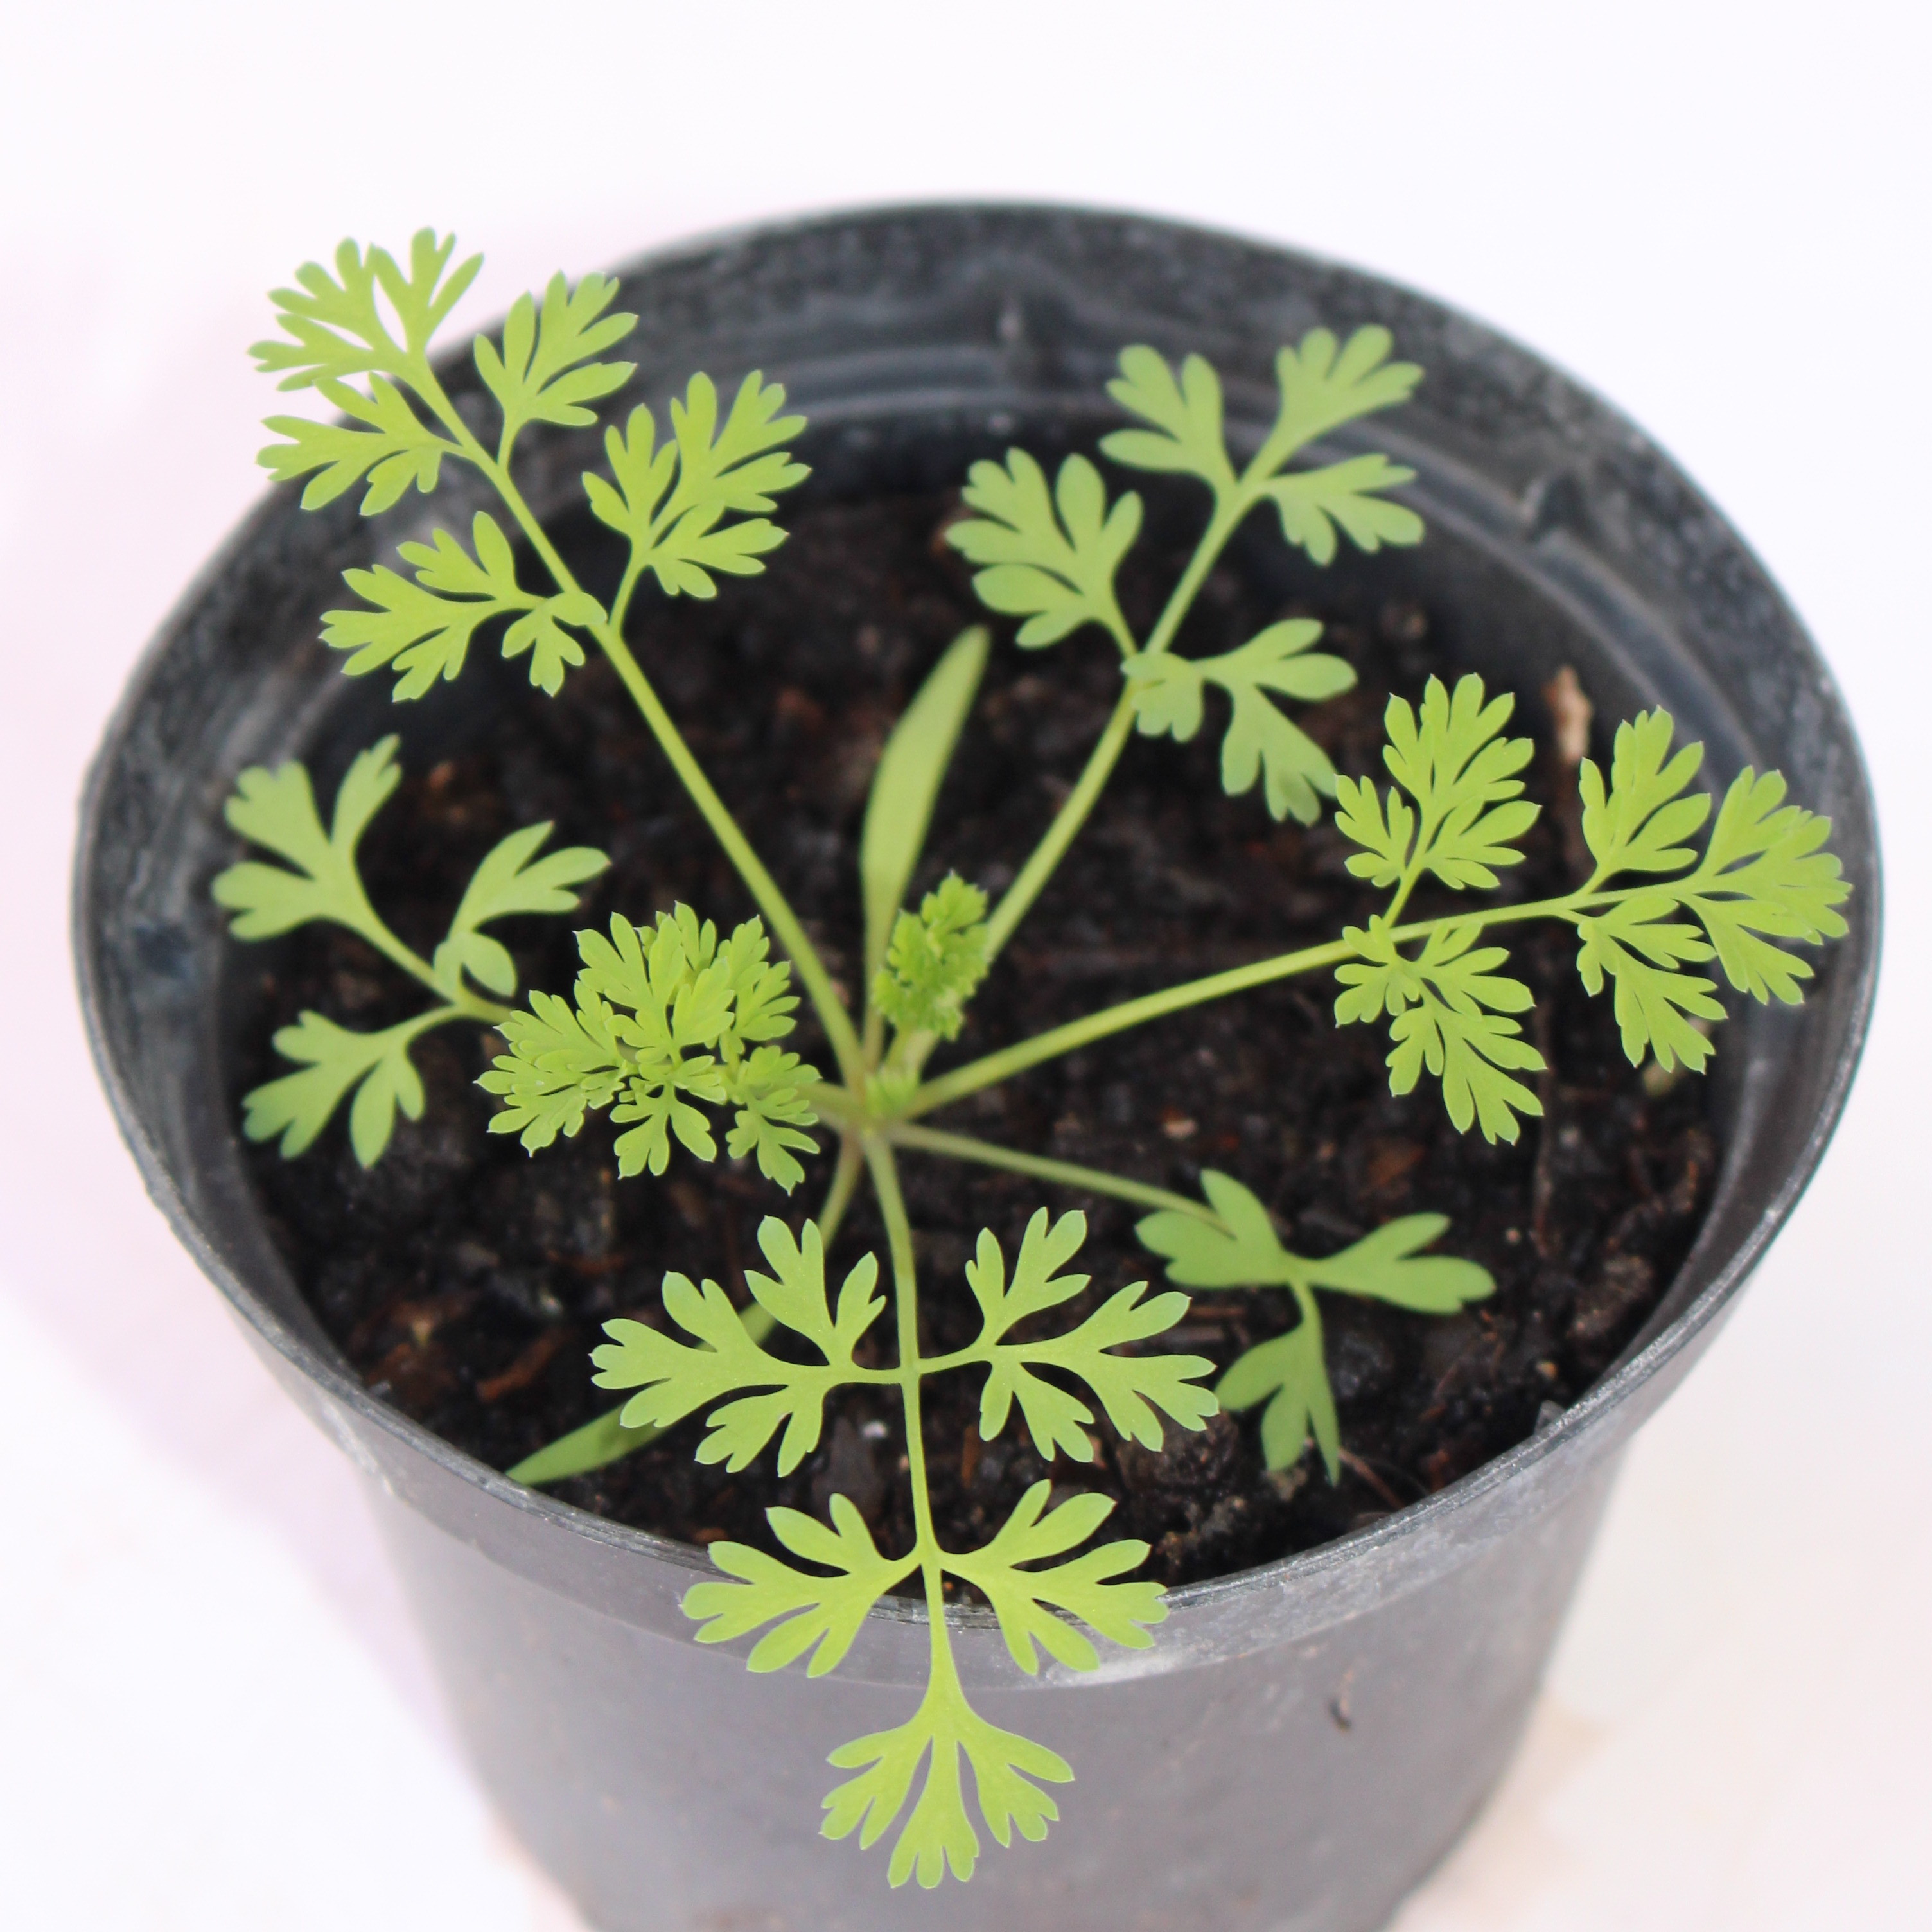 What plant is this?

Fumaria officinalis
